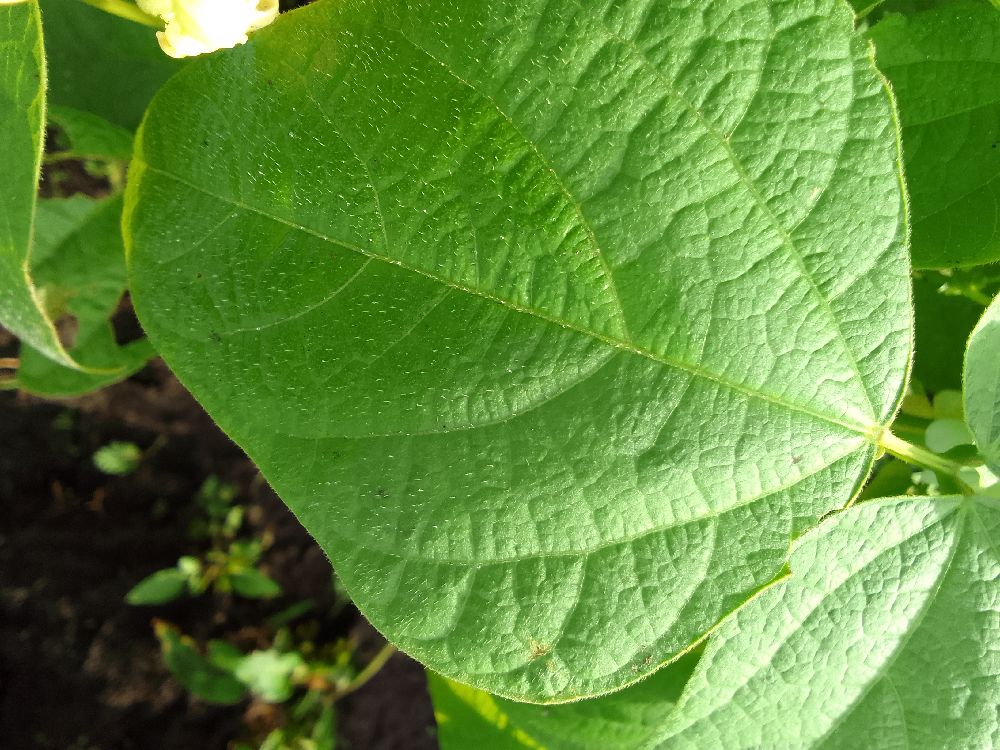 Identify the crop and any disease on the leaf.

common bean, healthy
